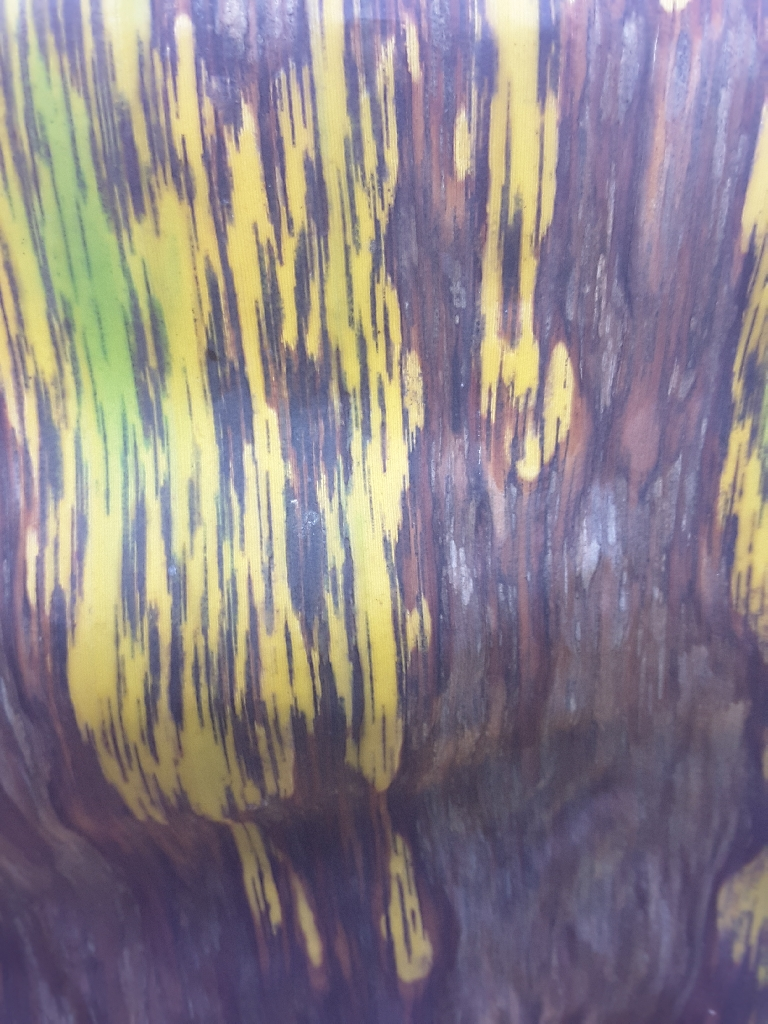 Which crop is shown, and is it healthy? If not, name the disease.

banana, black sigatoka
